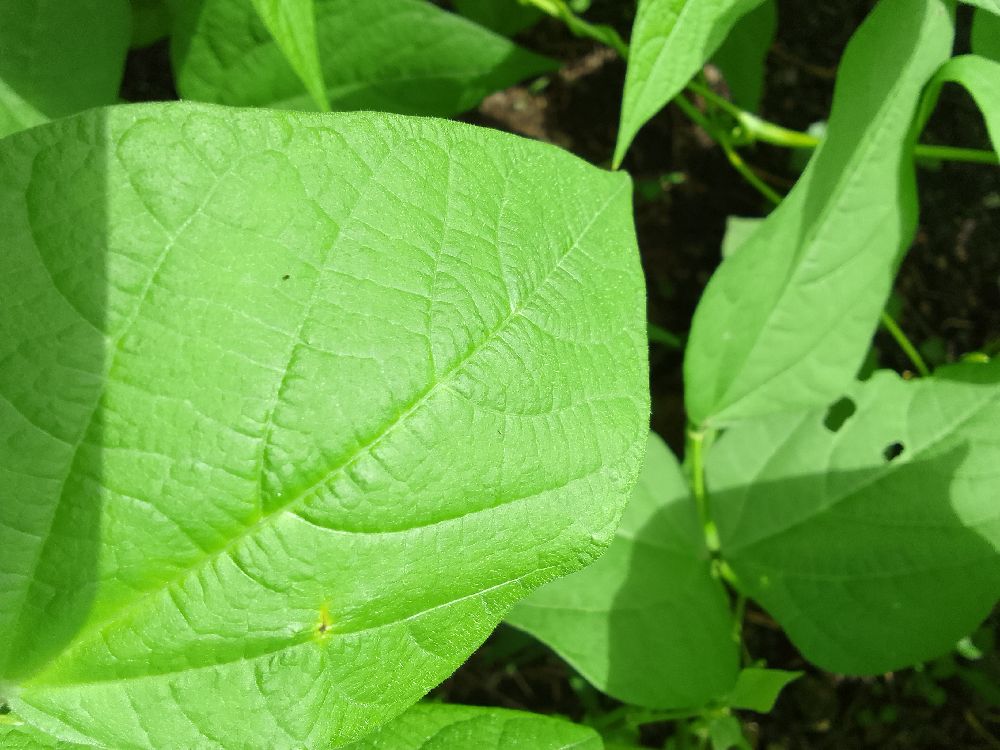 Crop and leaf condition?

common bean, healthy
